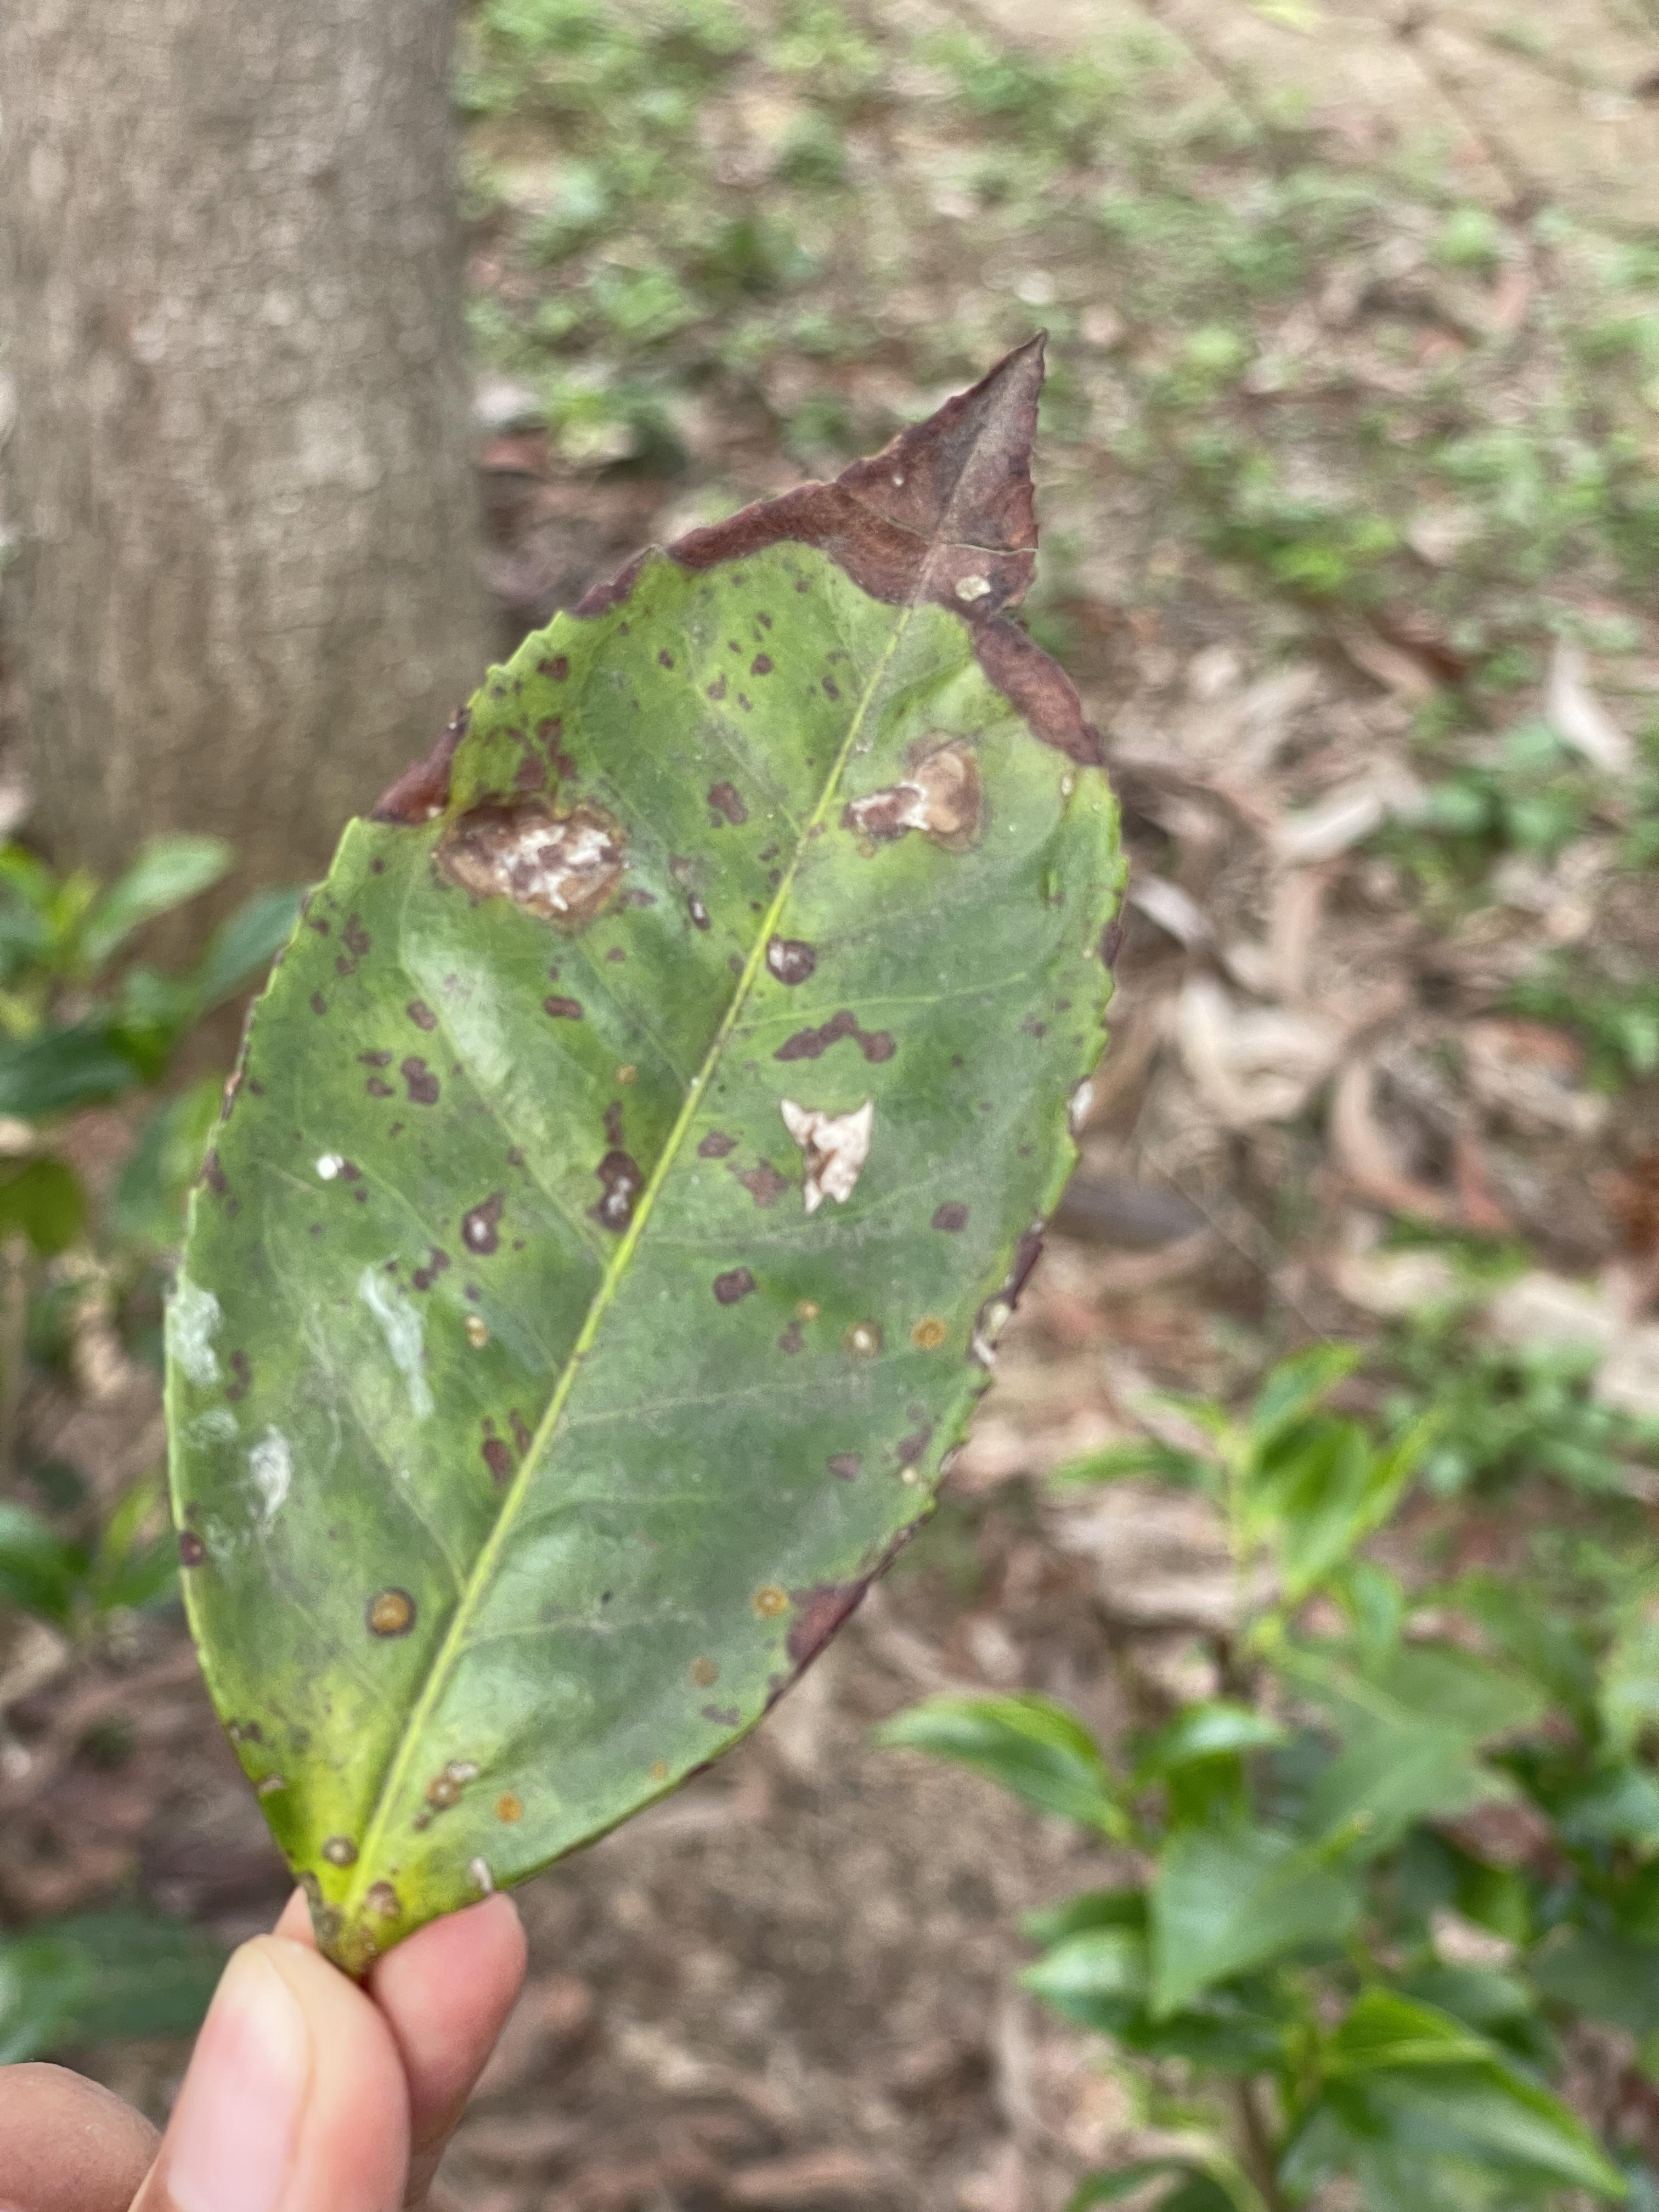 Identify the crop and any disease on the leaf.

tea, blight
